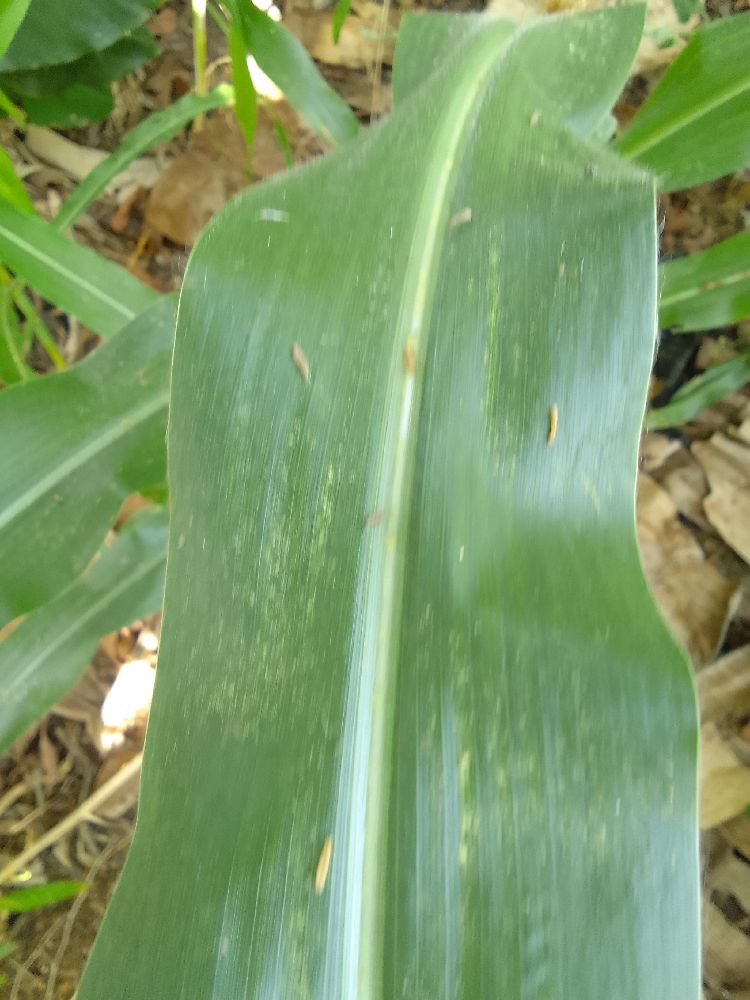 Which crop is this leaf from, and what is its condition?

maize, healthy
